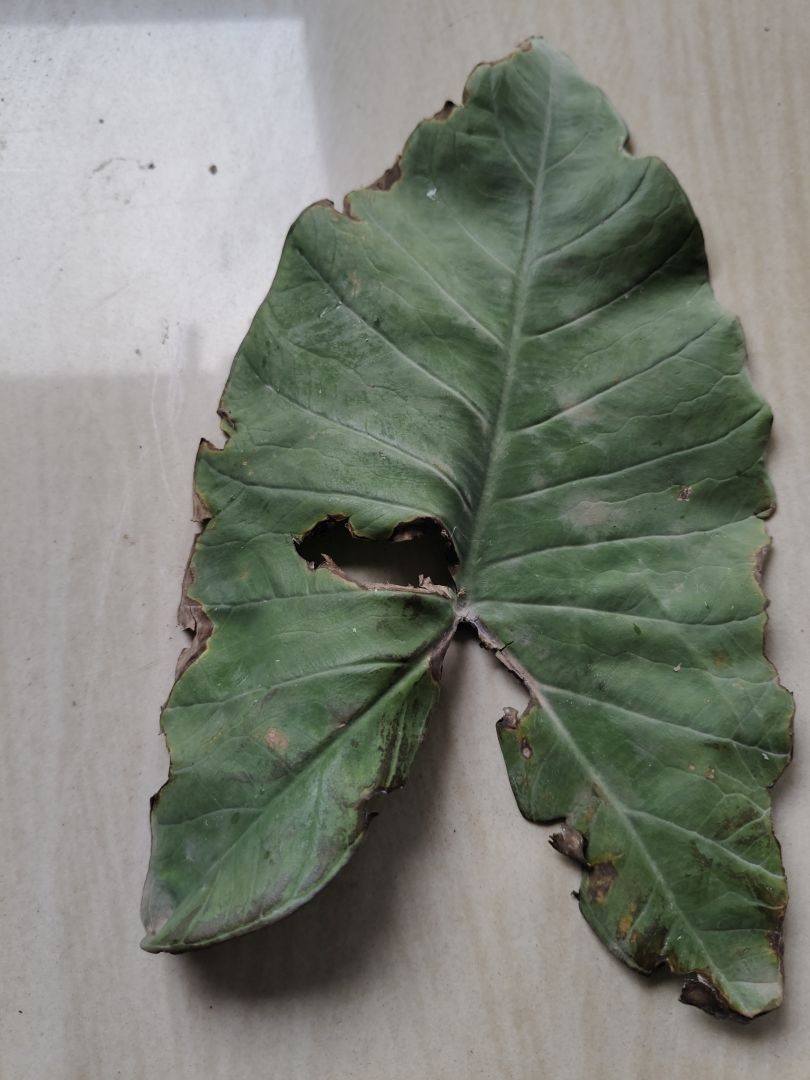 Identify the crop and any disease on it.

taro, leaf blight
